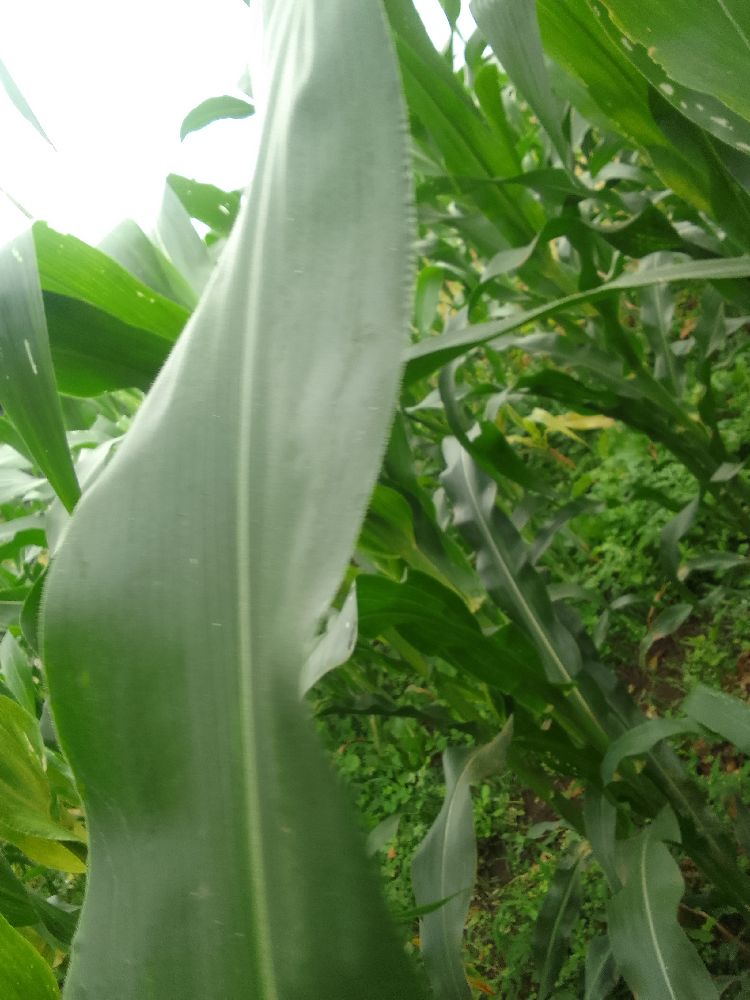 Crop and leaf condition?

maize, healthy
